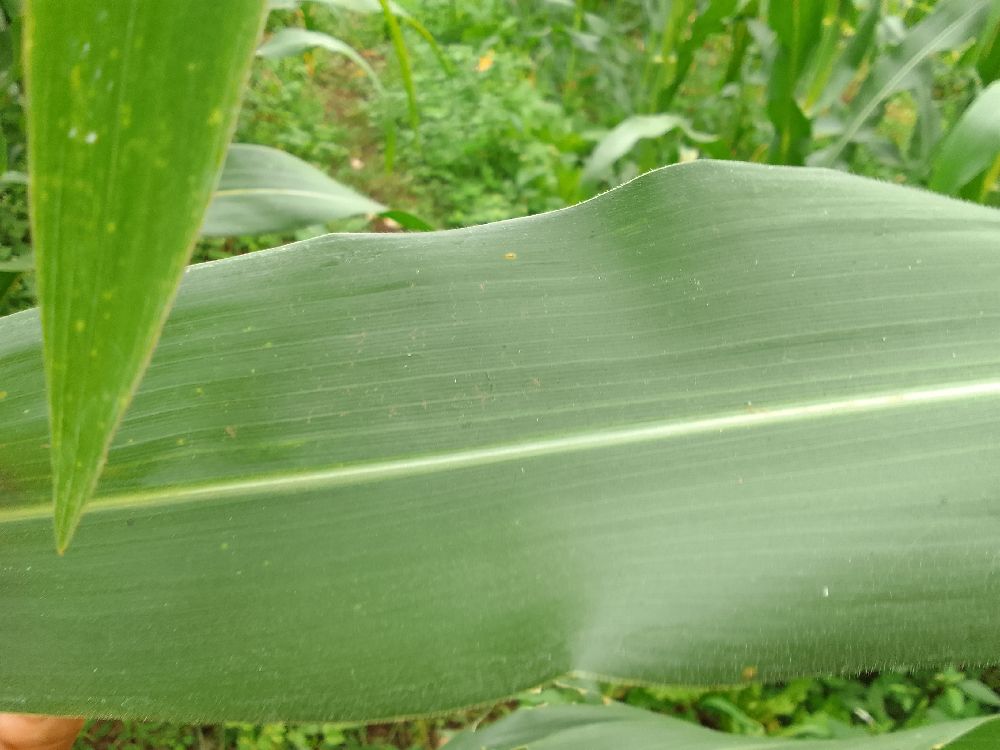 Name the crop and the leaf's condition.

maize, healthy
